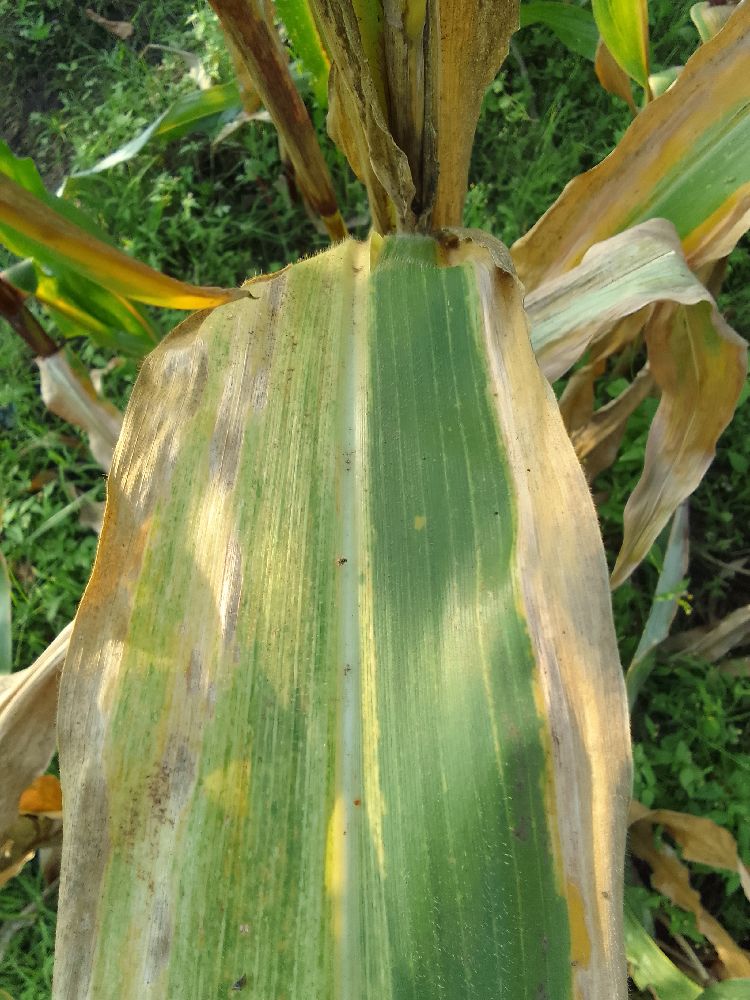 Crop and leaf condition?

maize, maize lethal necrosis
